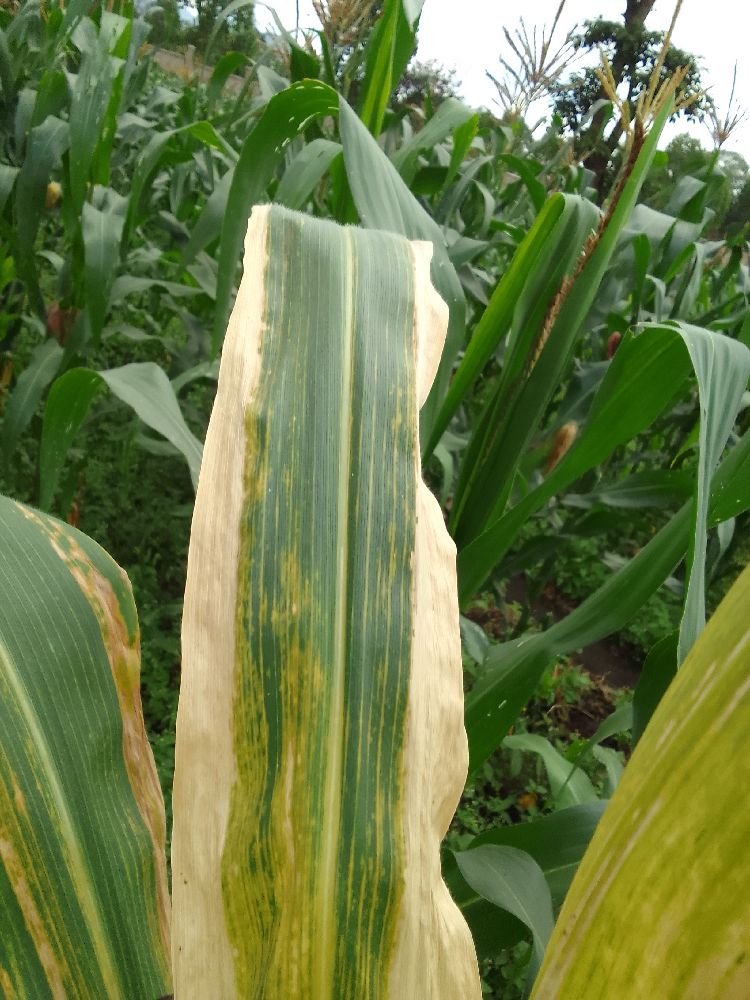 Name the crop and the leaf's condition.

maize, maize lethal necrosis
